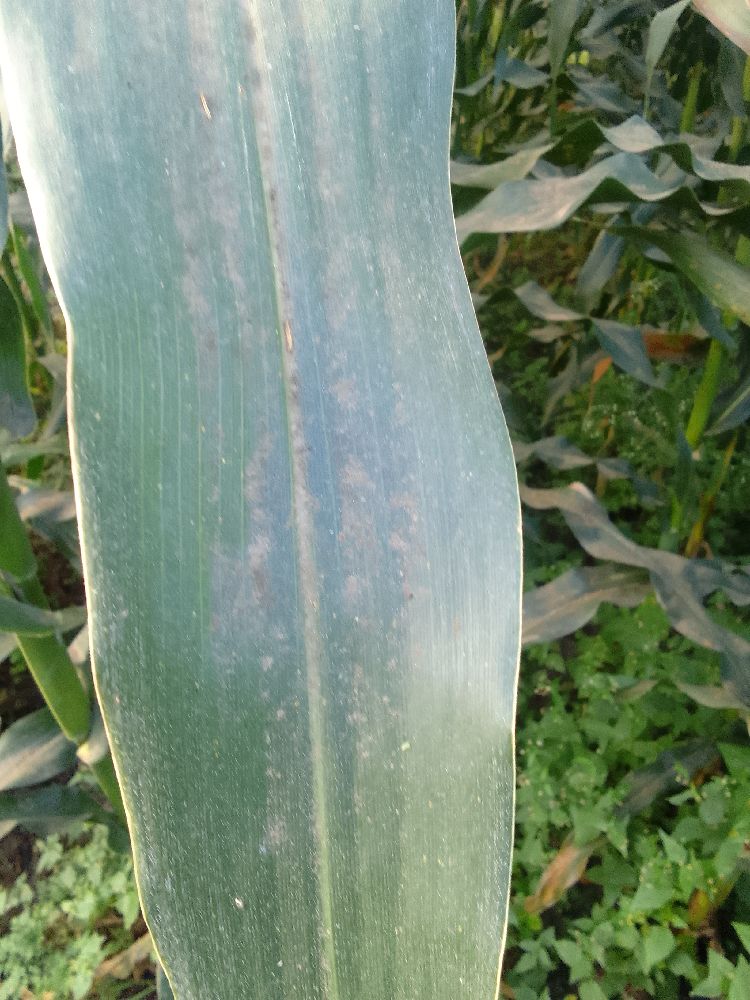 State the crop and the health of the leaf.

maize, healthy
